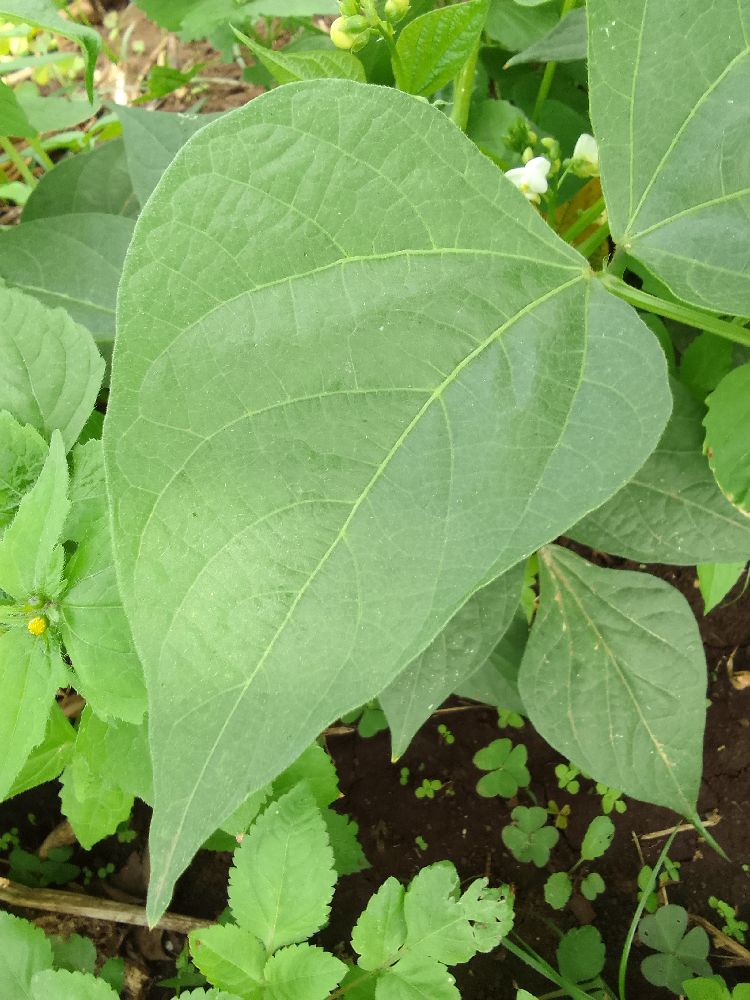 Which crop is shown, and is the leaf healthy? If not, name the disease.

common bean, healthy
